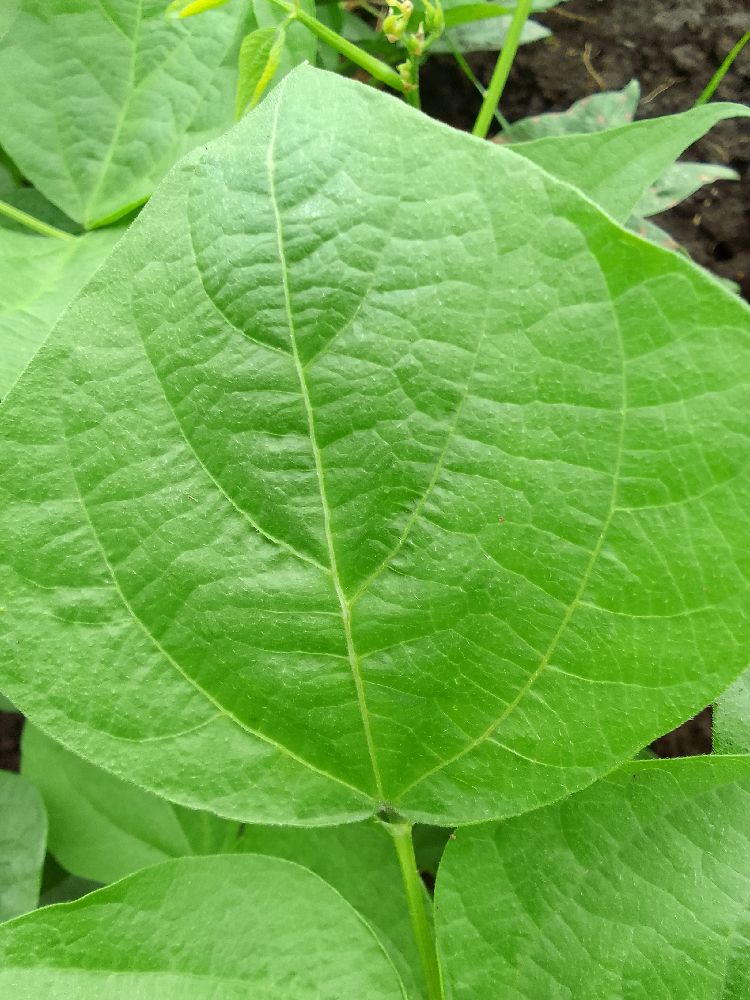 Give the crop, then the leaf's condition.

common bean, healthy
